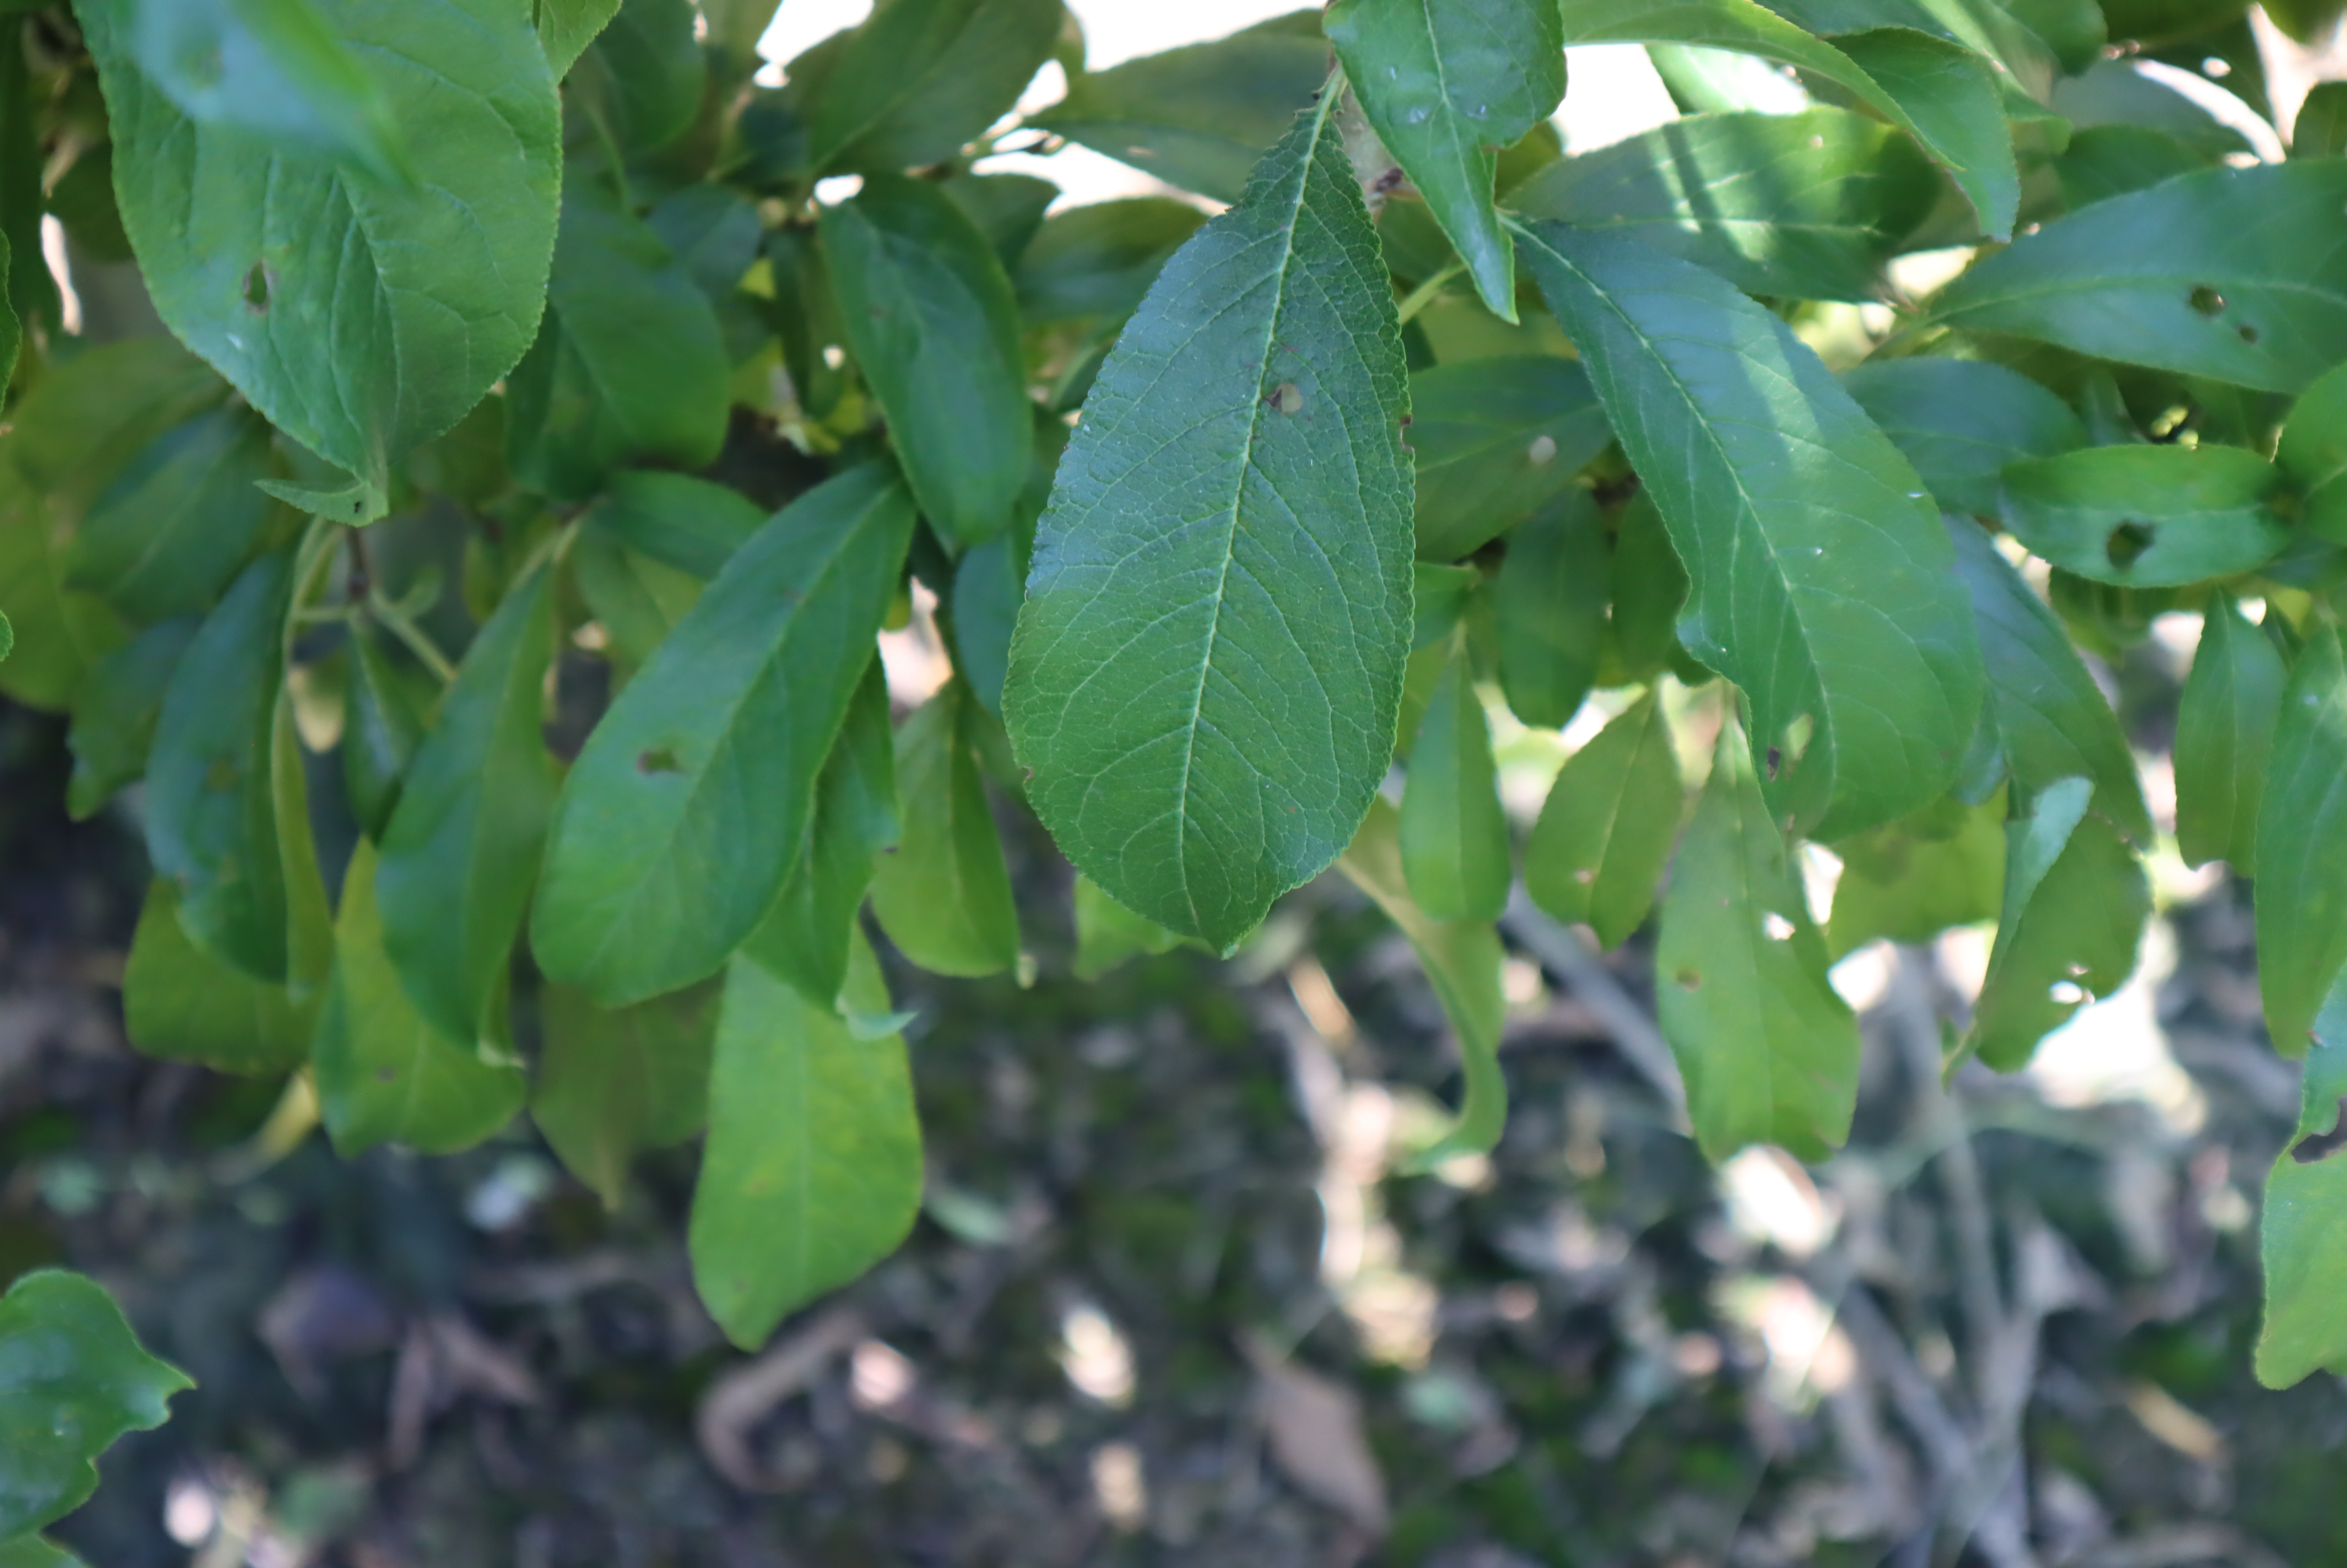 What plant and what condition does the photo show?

plum, shot hole disease
